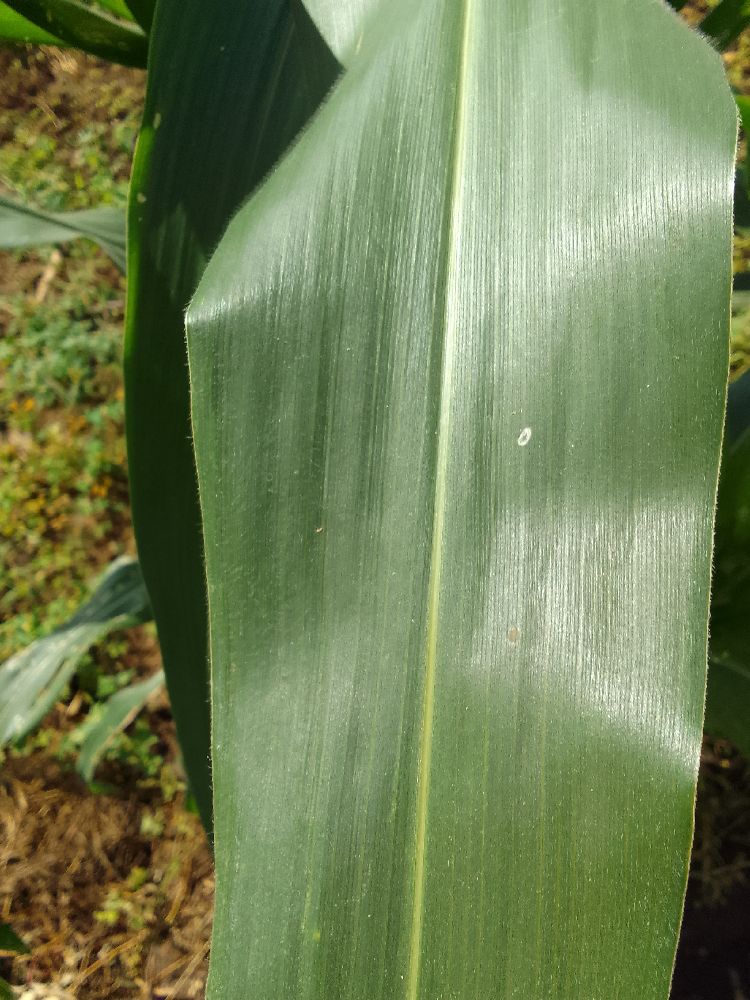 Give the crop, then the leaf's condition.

maize, healthy
